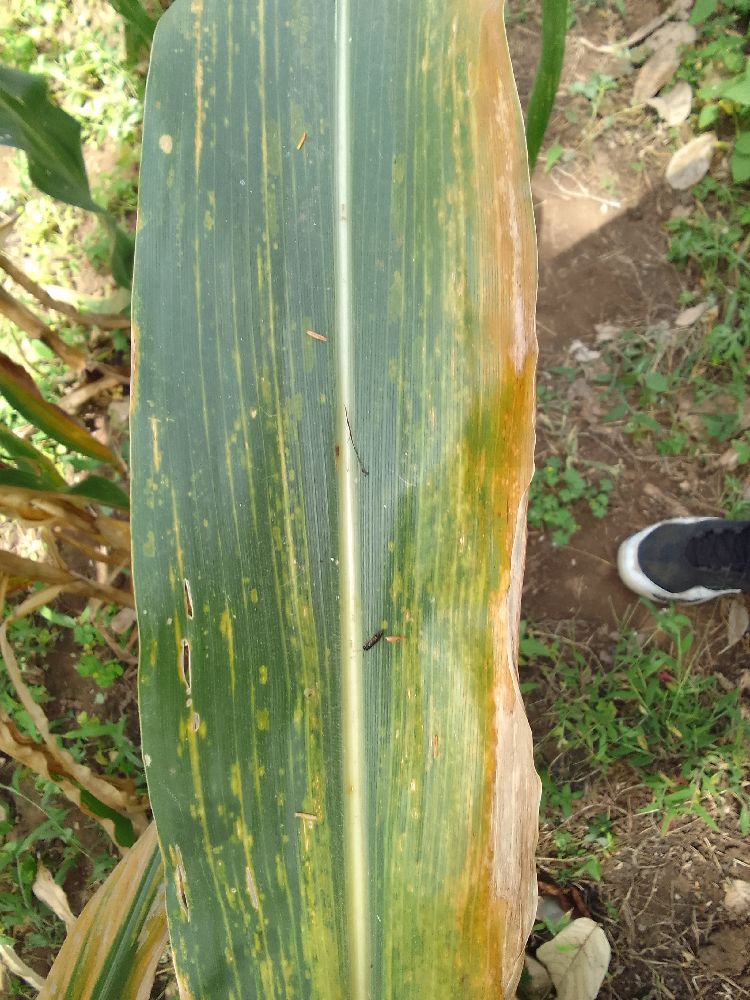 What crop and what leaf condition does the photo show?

maize, maize lethal necrosis
